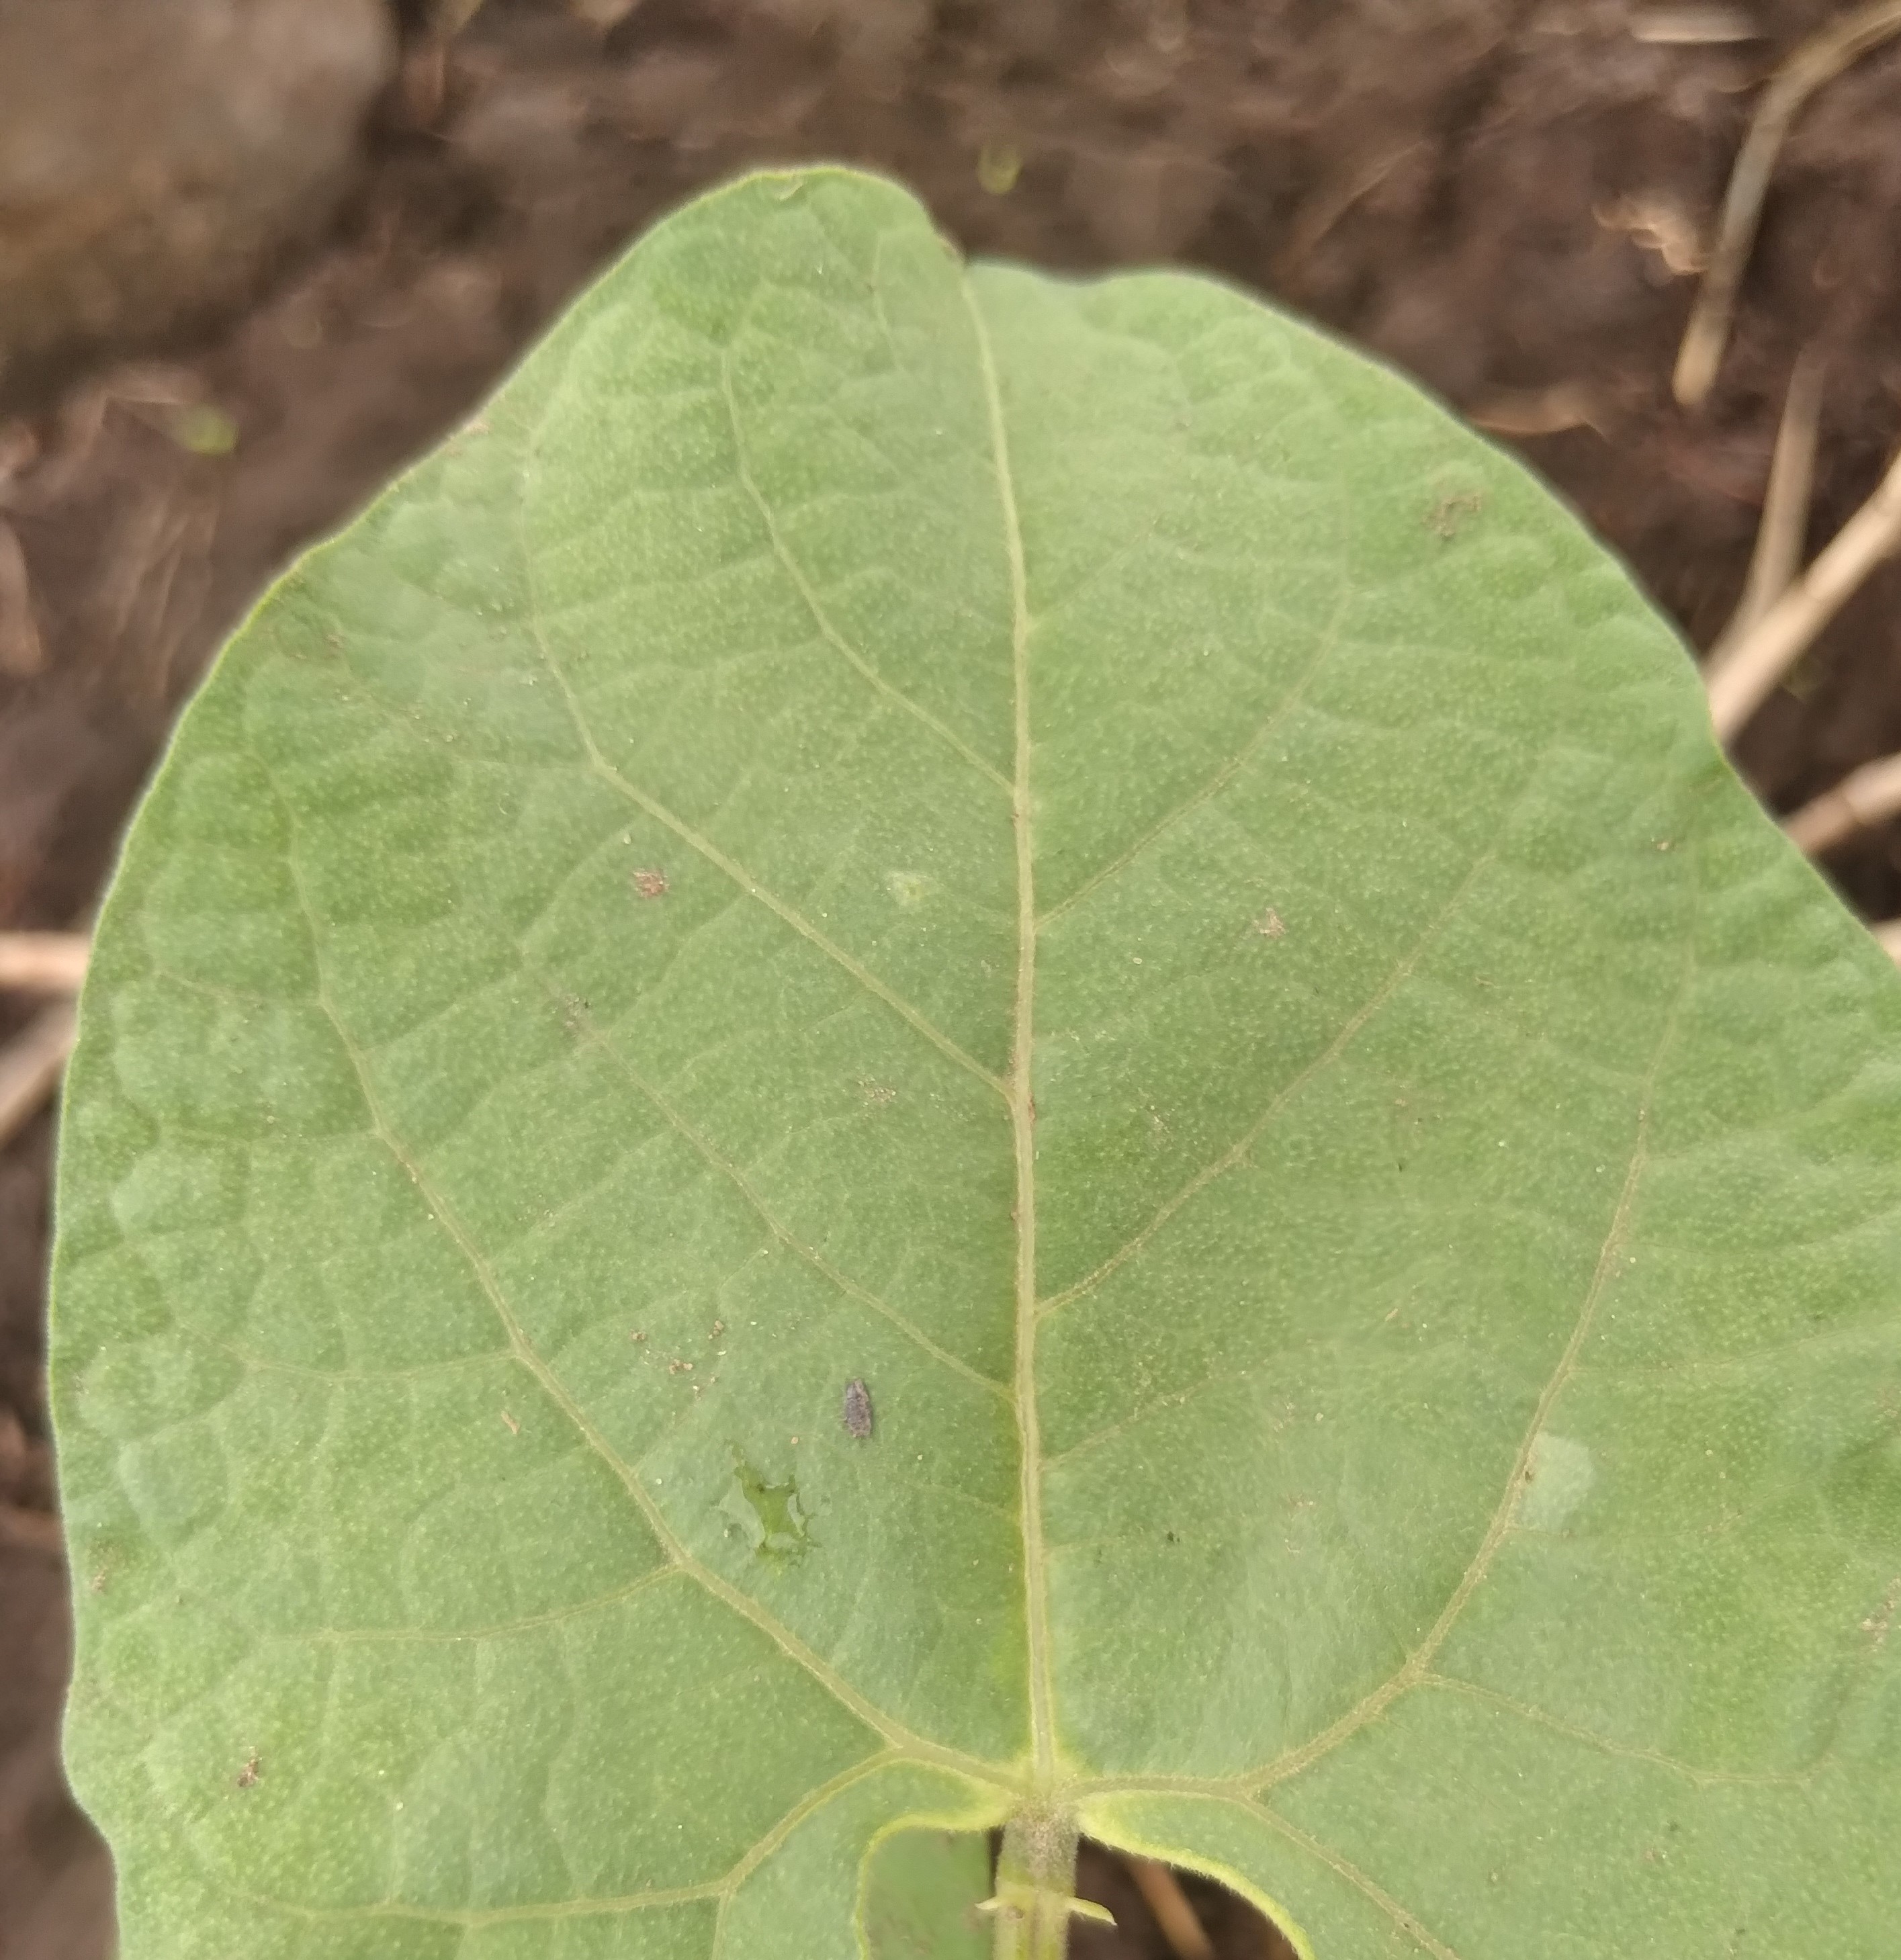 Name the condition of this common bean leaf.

healthy
